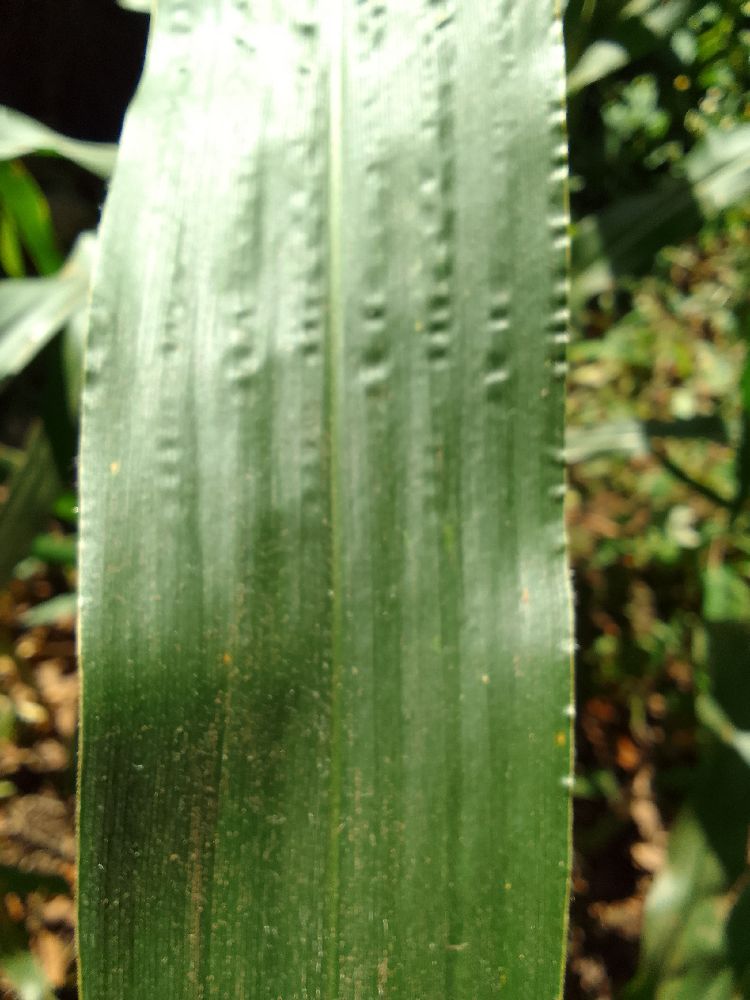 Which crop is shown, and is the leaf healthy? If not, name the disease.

maize, healthy
